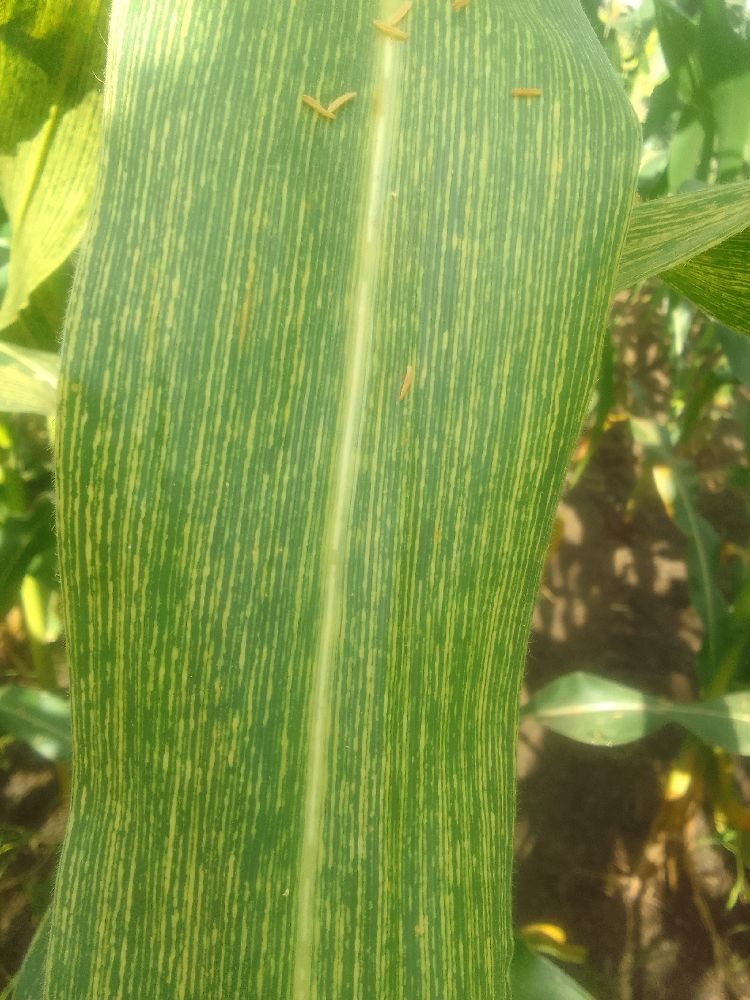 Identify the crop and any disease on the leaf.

maize, maize streak virus
